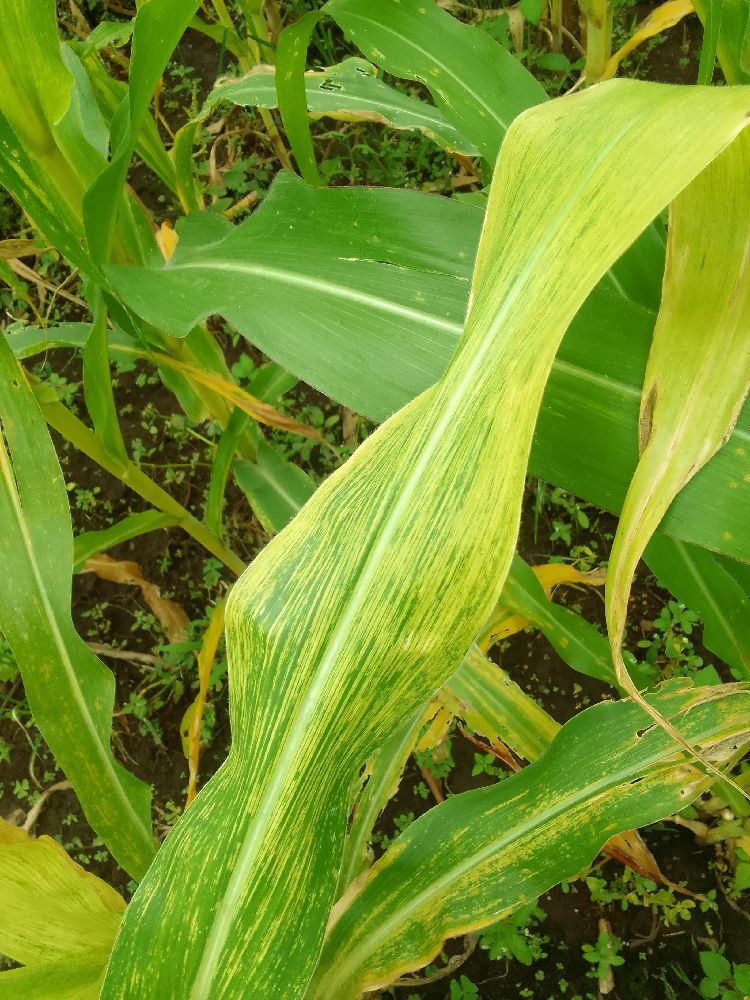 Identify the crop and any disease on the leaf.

maize, maize lethal necrosis
